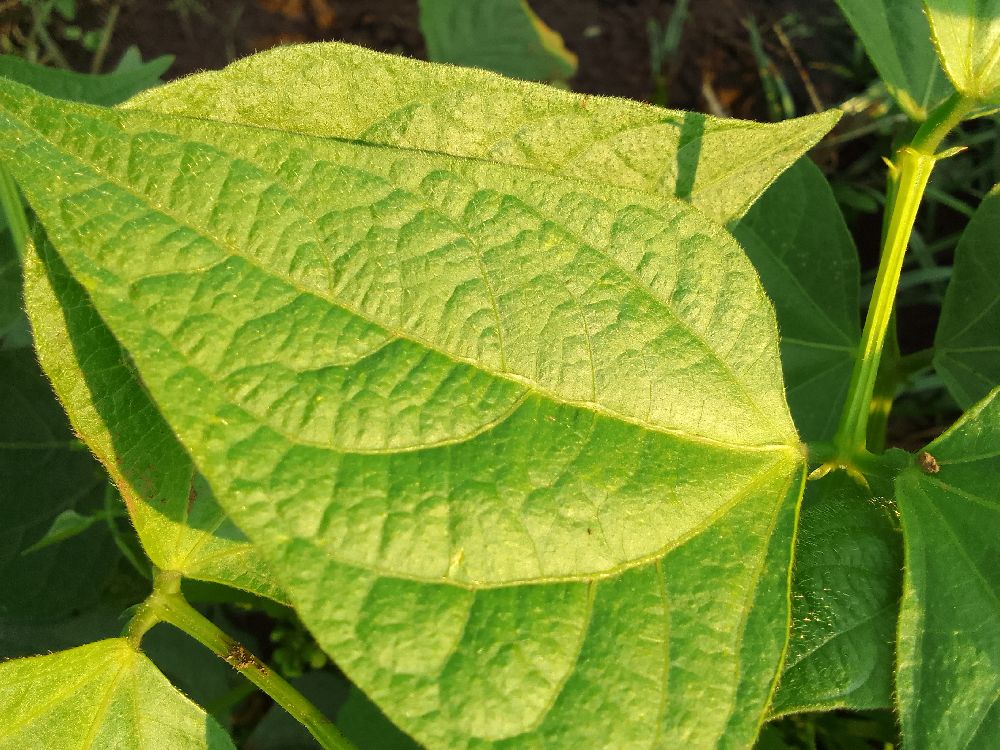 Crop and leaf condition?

common bean, healthy
